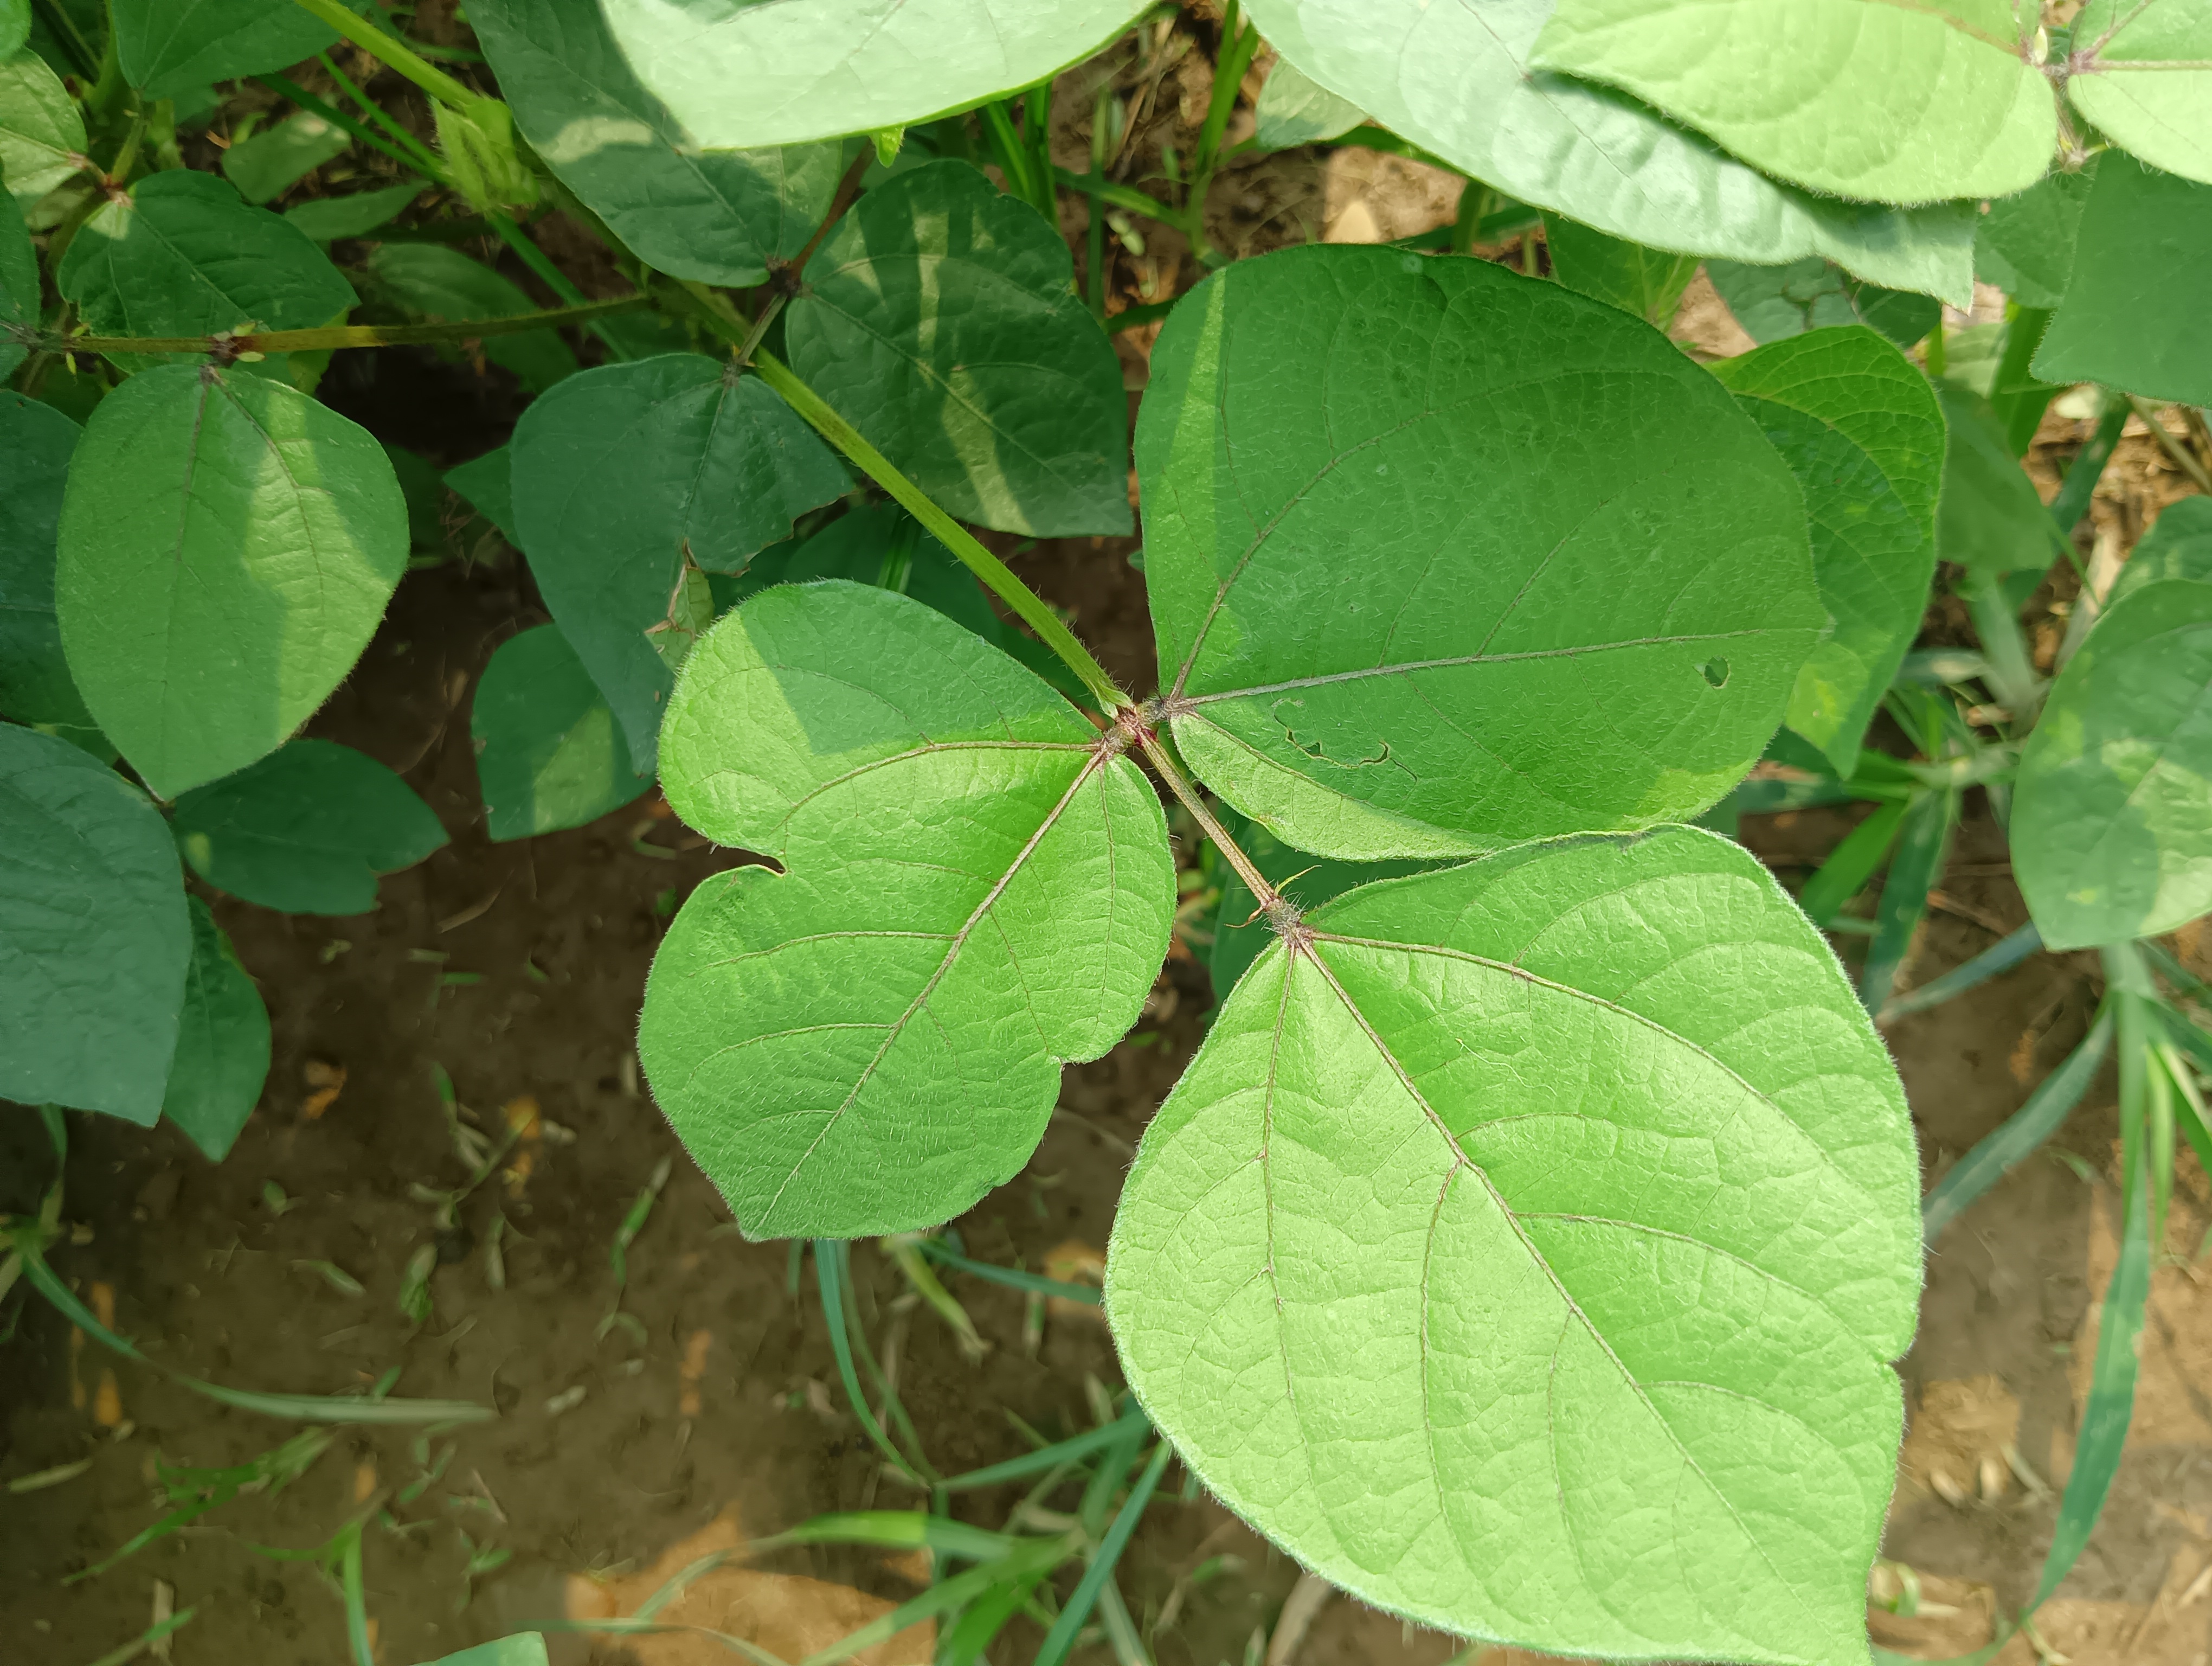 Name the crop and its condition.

mungbean, healthy
